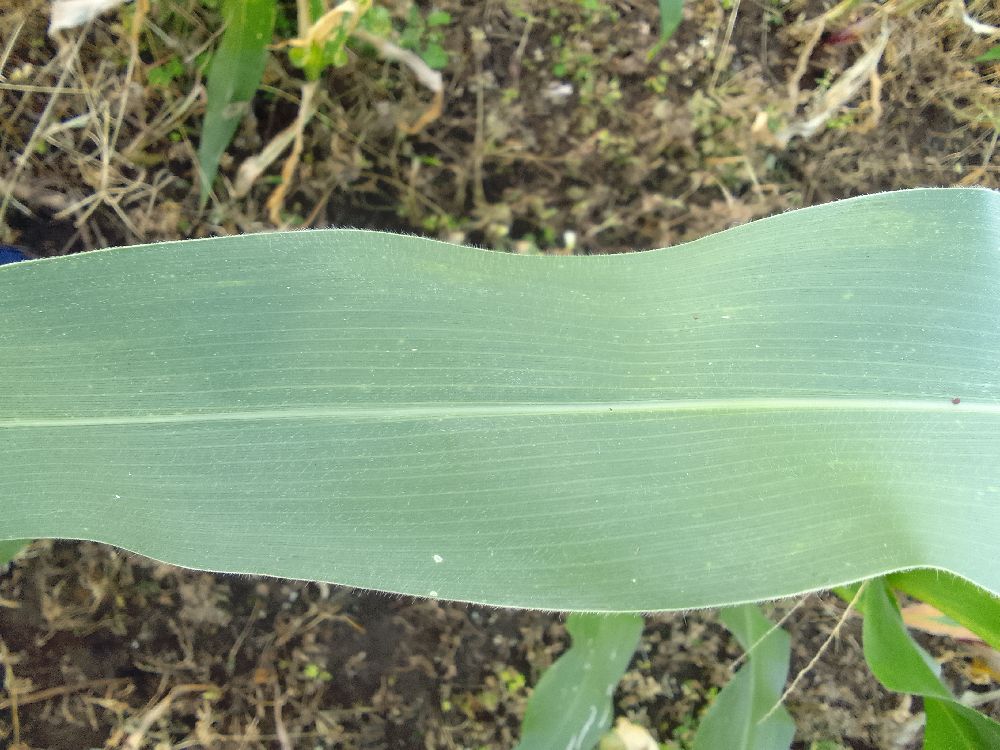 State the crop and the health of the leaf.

maize, healthy
